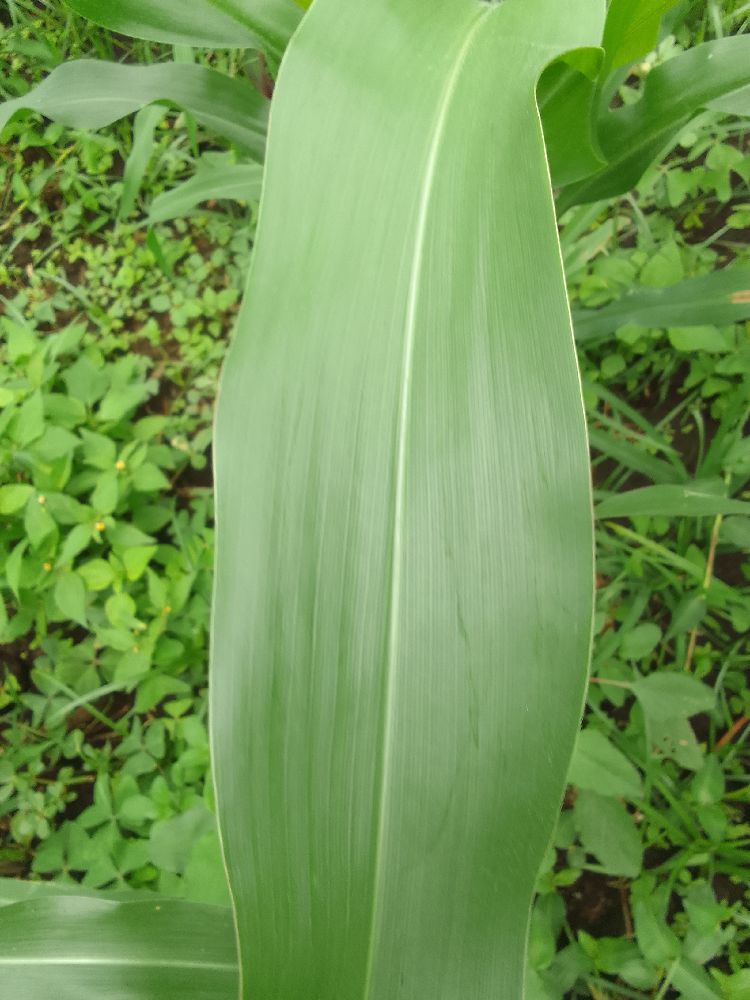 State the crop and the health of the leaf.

maize, healthy
